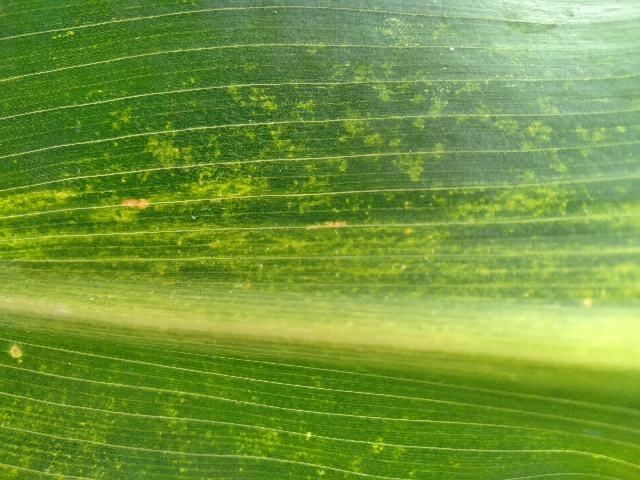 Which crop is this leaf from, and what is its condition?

maize, maize lethal necrosis
